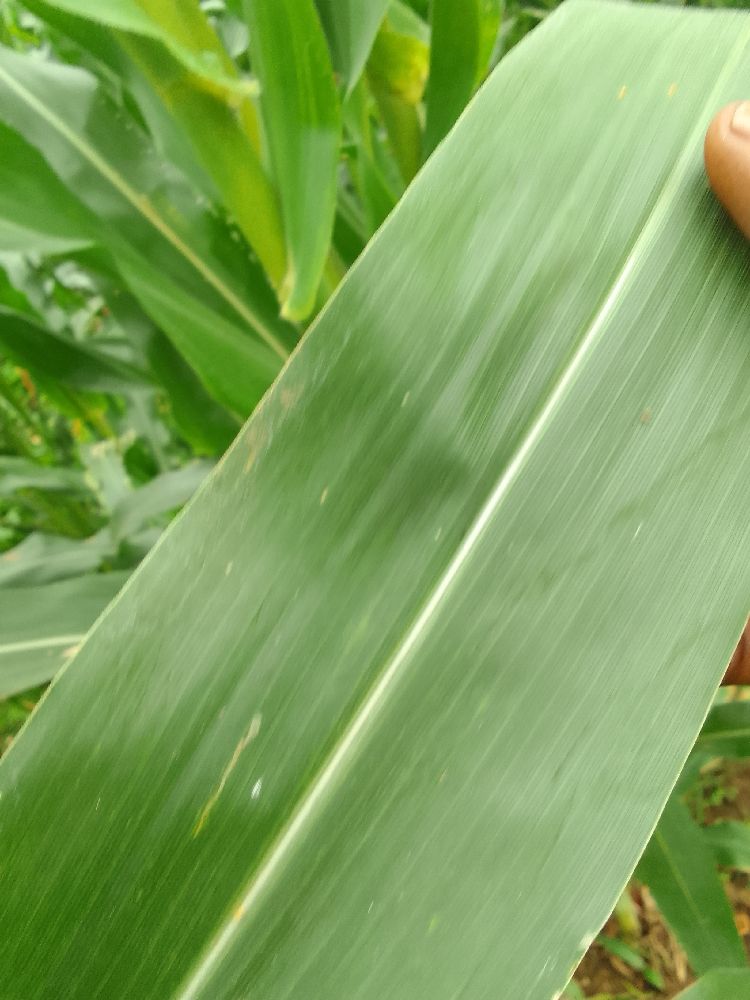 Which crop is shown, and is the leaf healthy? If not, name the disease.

maize, healthy
